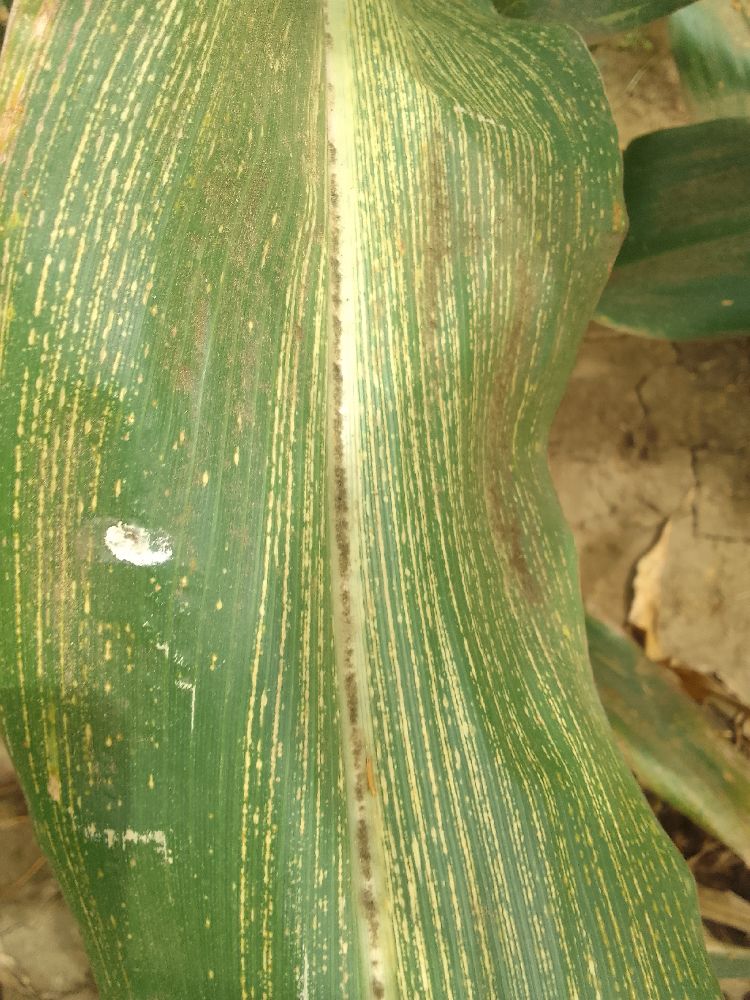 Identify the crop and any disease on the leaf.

maize, maize streak virus
